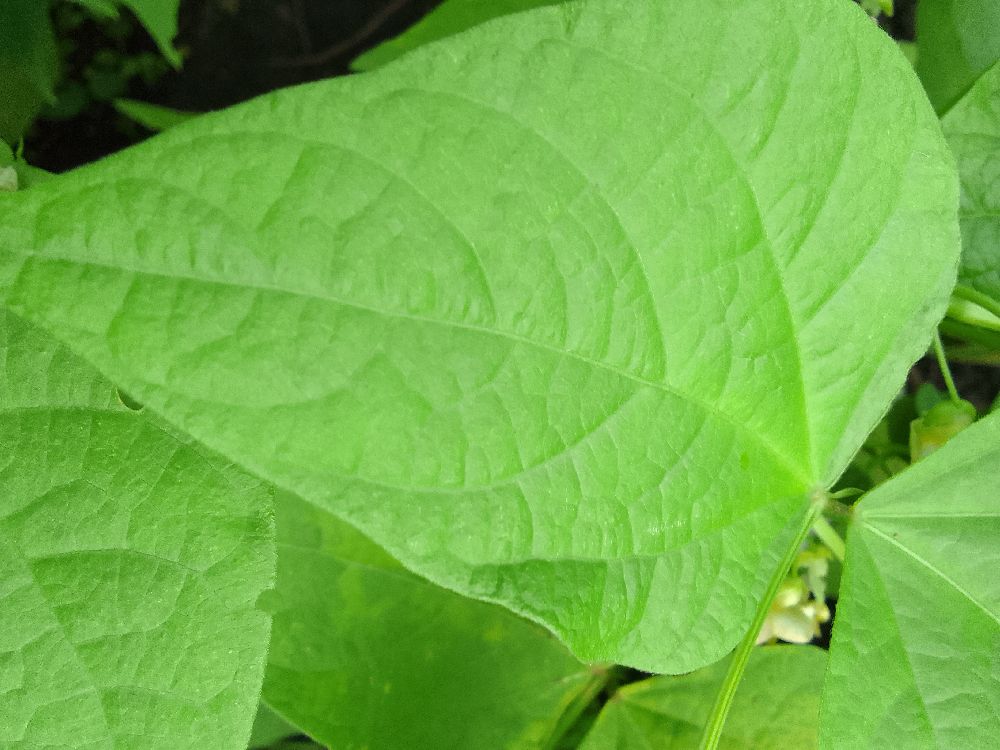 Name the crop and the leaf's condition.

common bean, healthy
